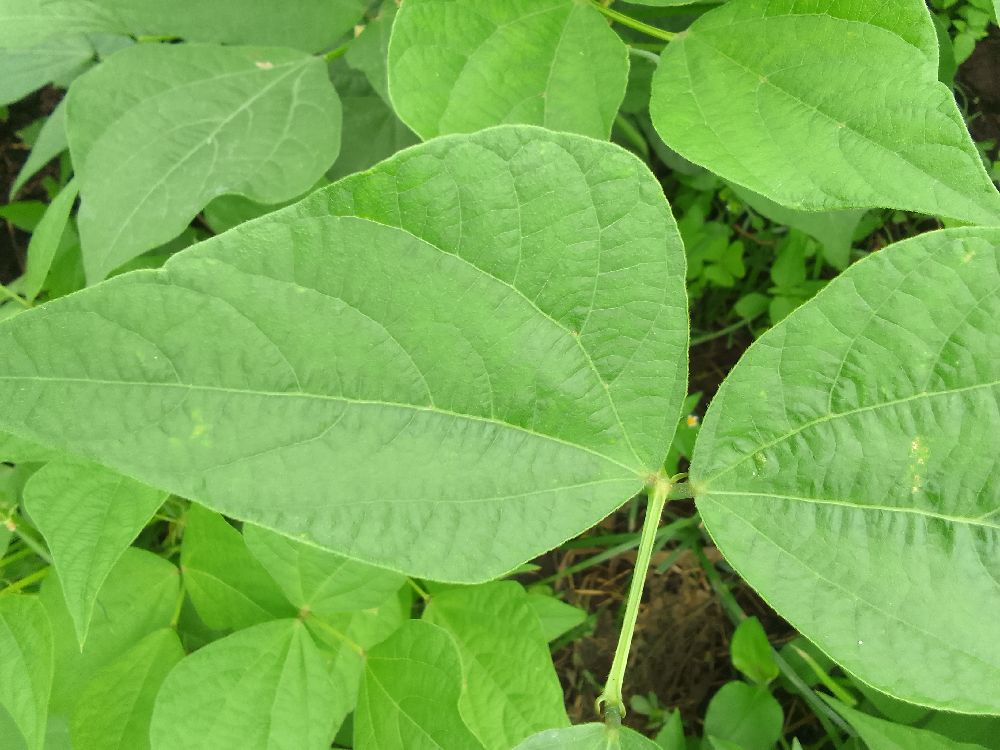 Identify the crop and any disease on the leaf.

common bean, healthy
